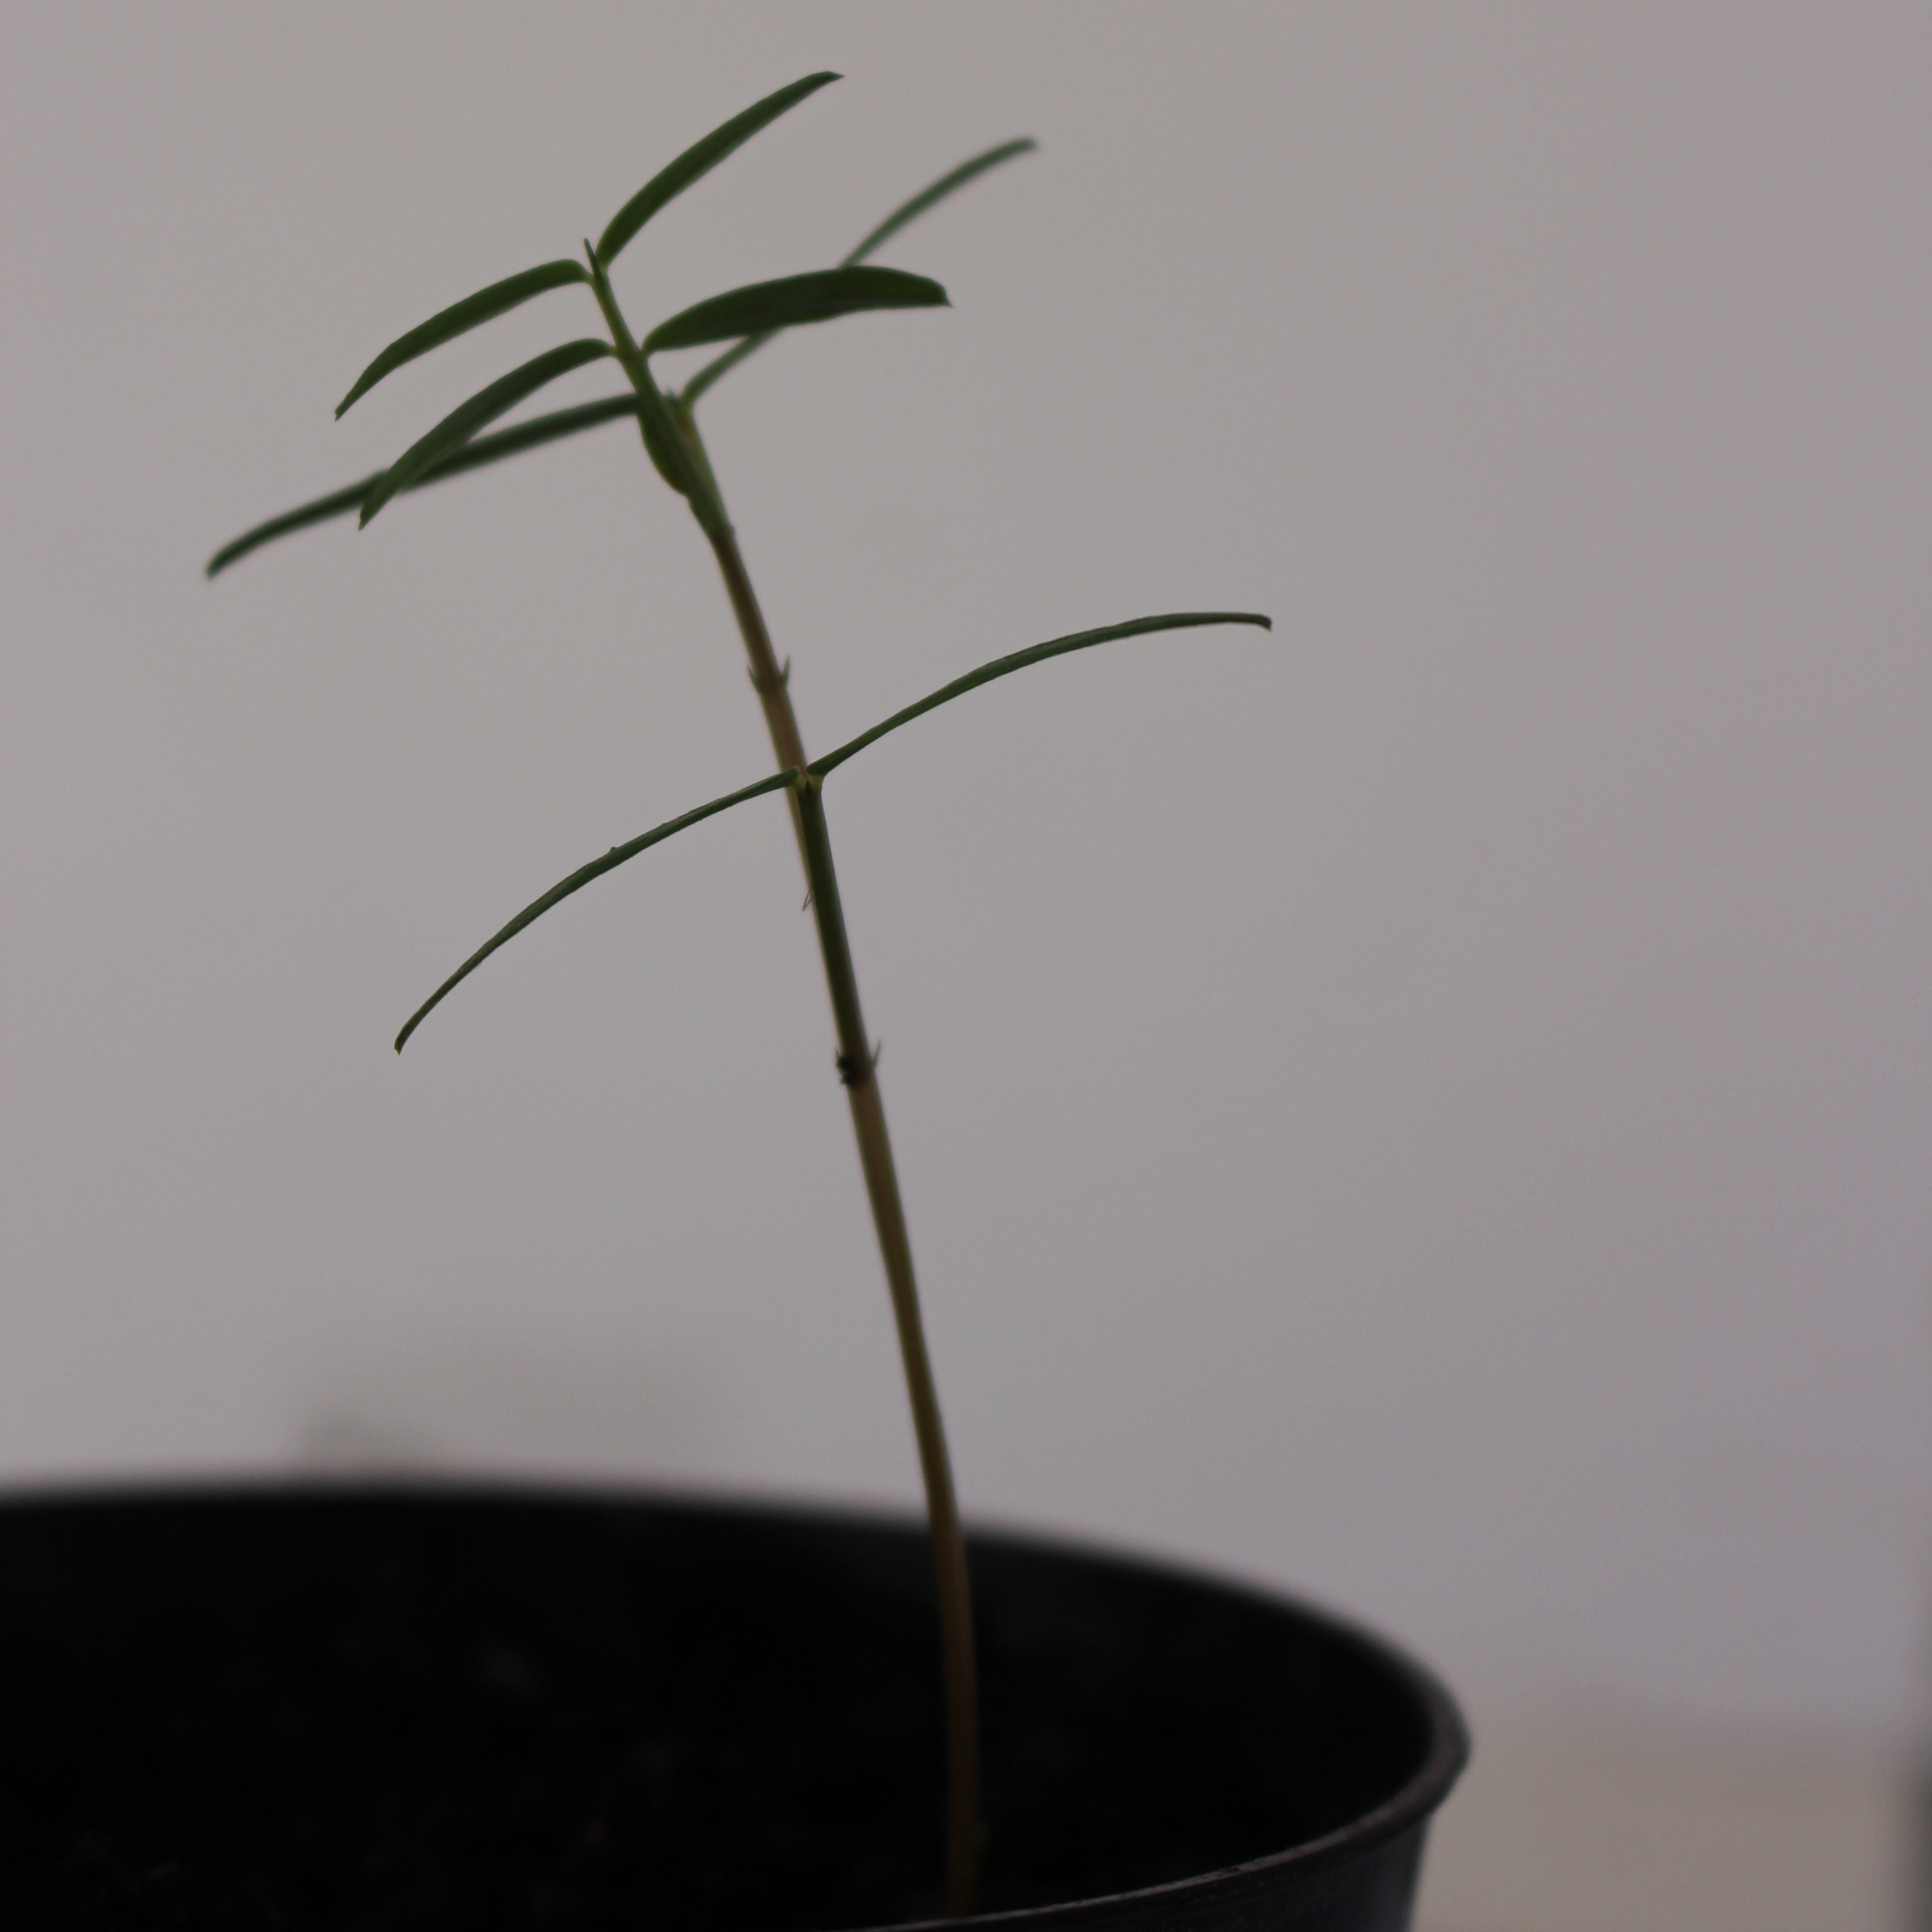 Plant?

Vicia sativa
